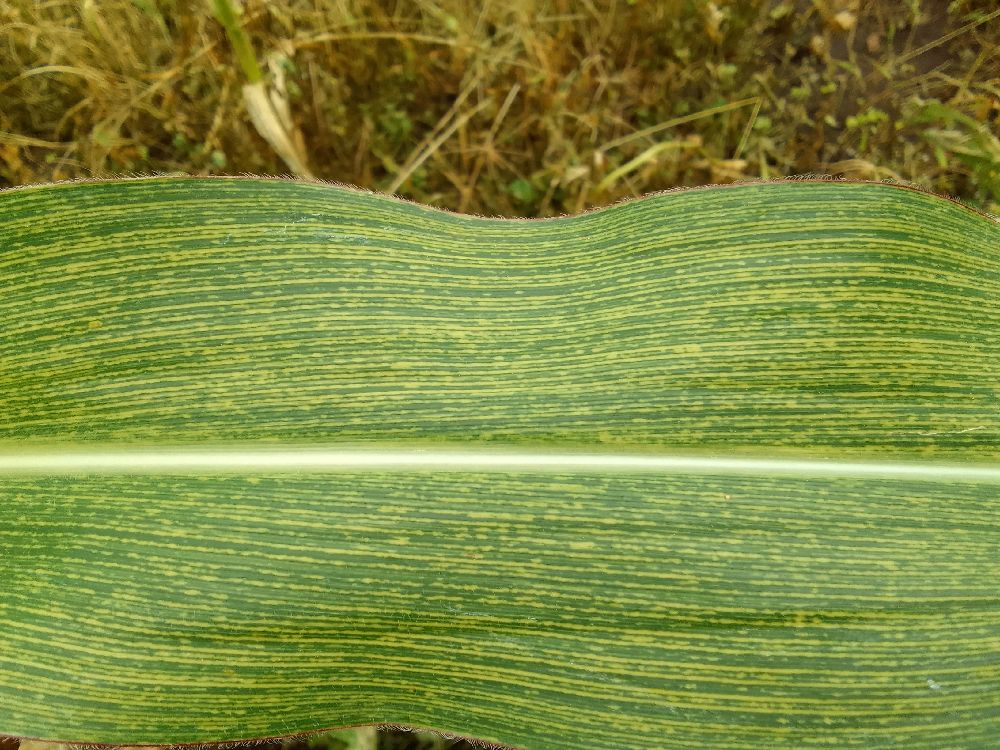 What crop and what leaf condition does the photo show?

maize, maize streak virus
